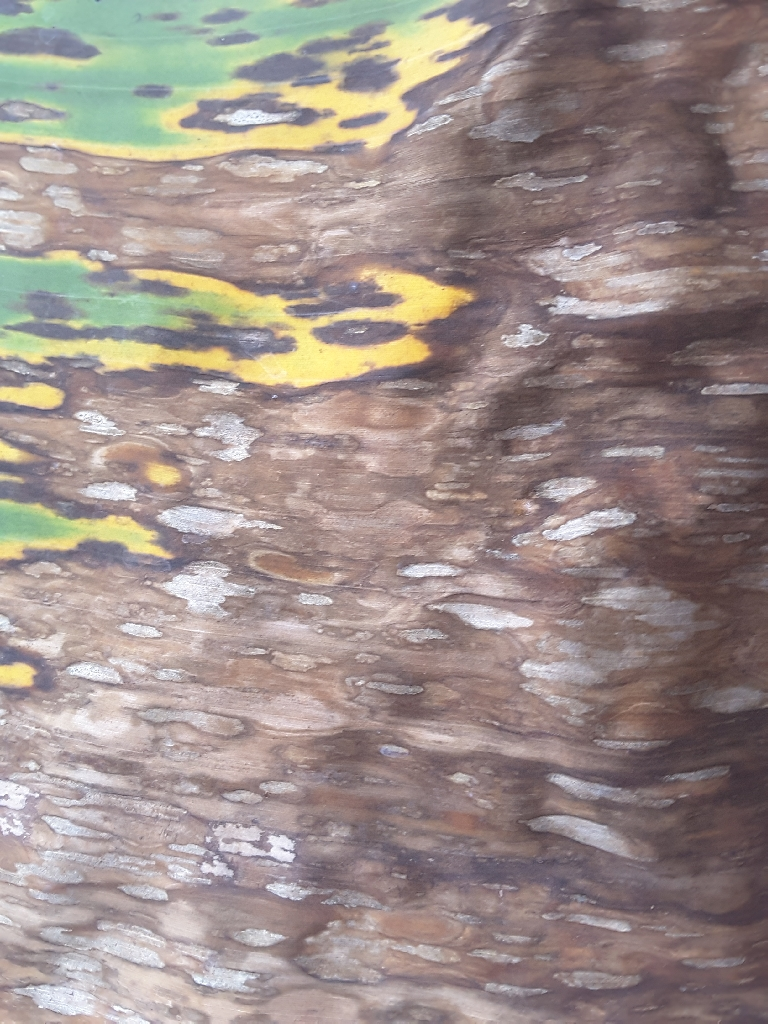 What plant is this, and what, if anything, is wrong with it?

banana, black sigatoka
